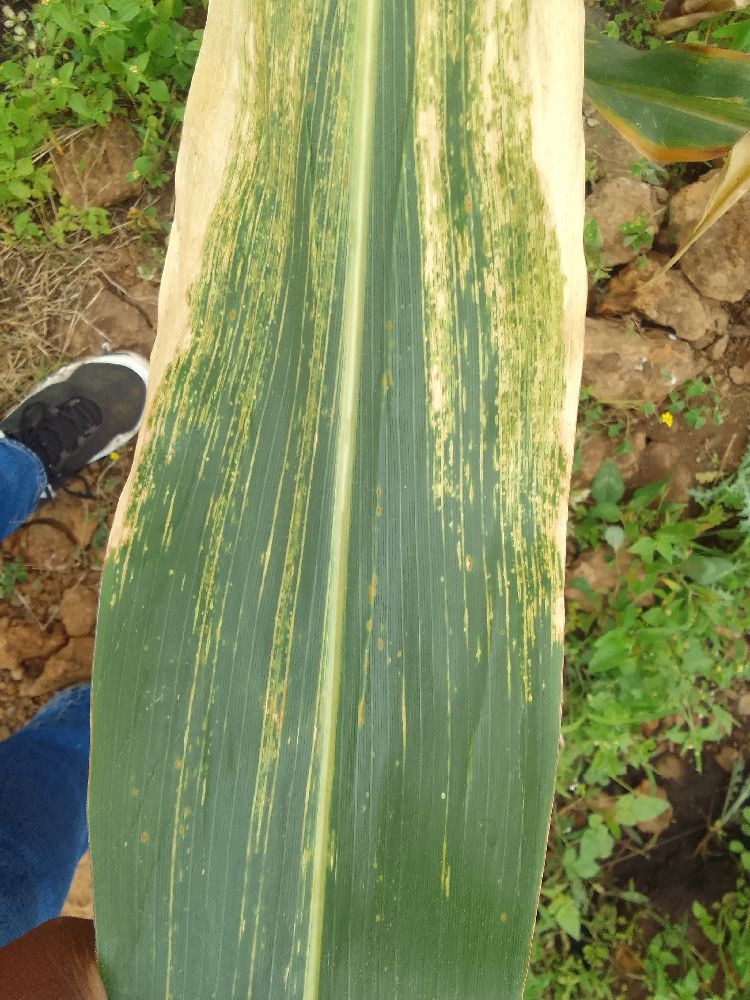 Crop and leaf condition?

maize, maize lethal necrosis
